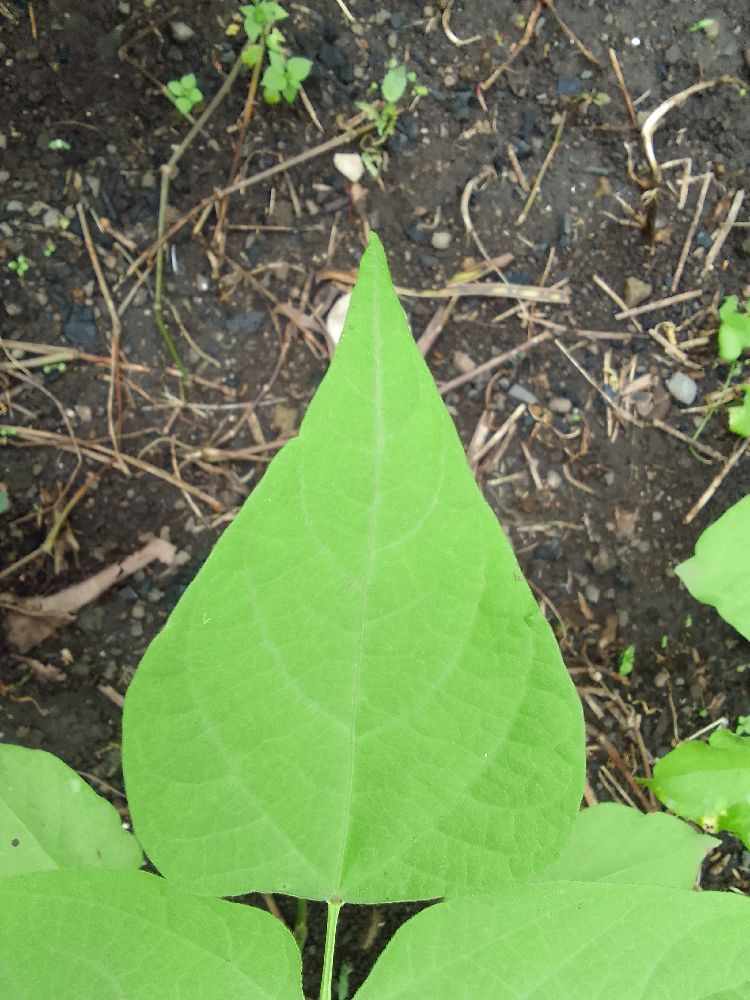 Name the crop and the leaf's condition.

common bean, healthy
